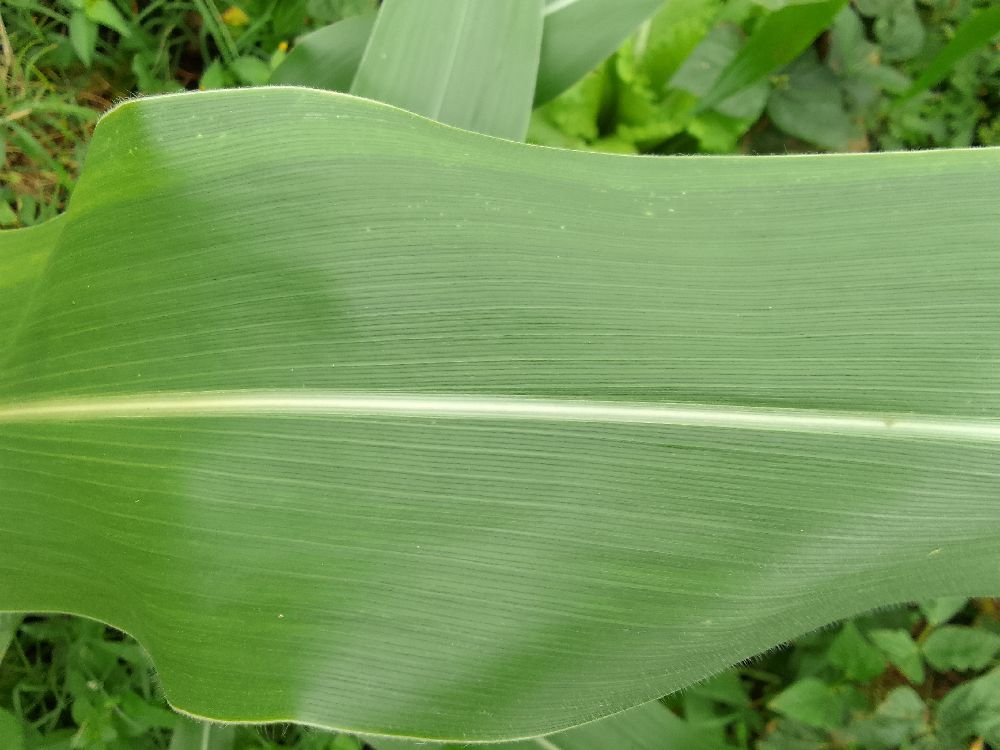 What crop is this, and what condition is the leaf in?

maize, healthy
